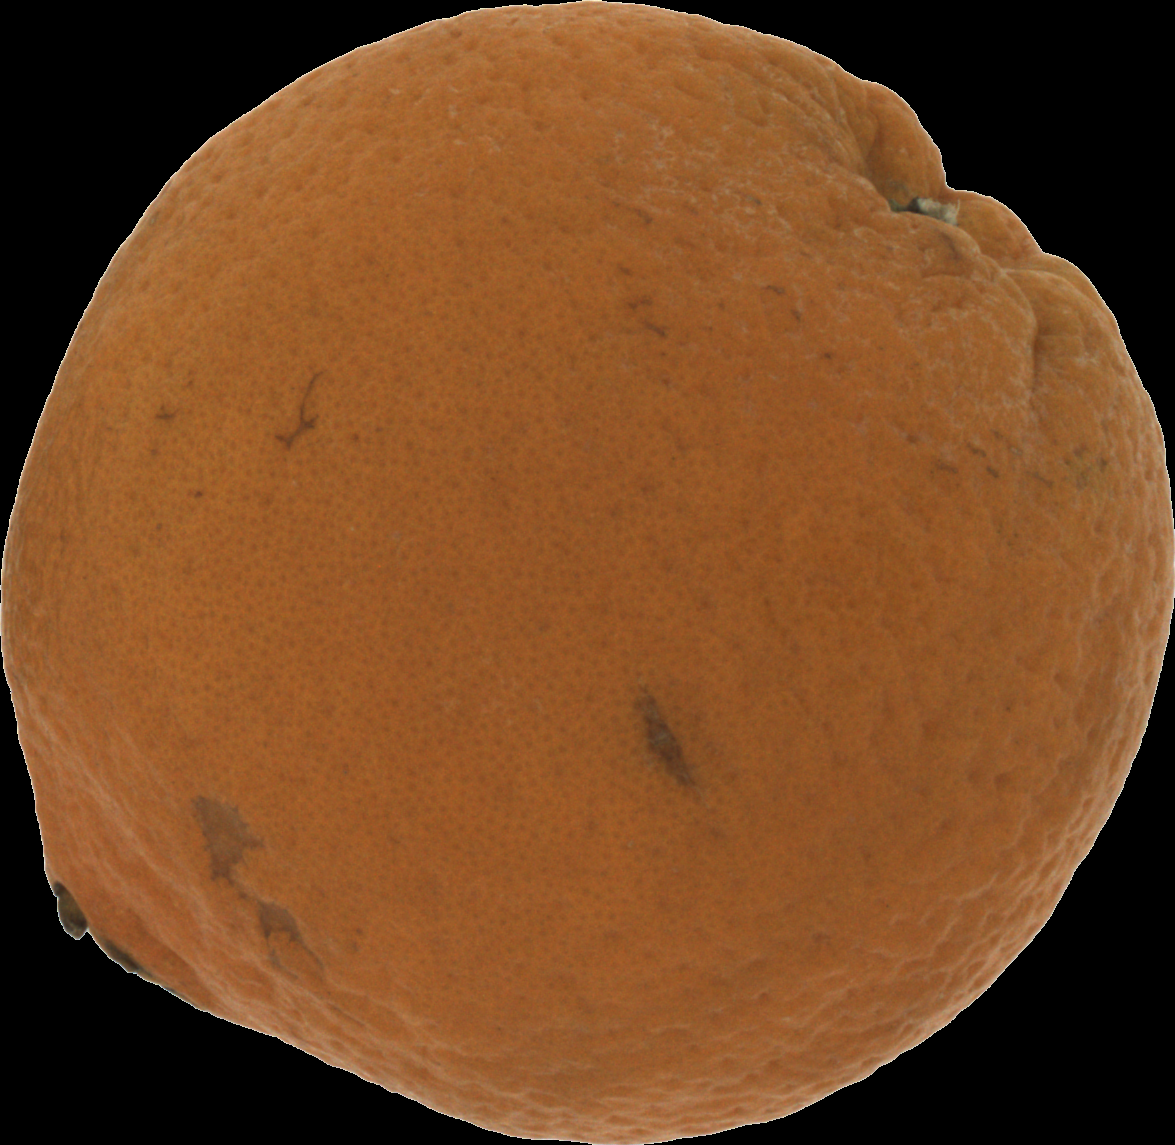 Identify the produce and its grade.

orange, bad
